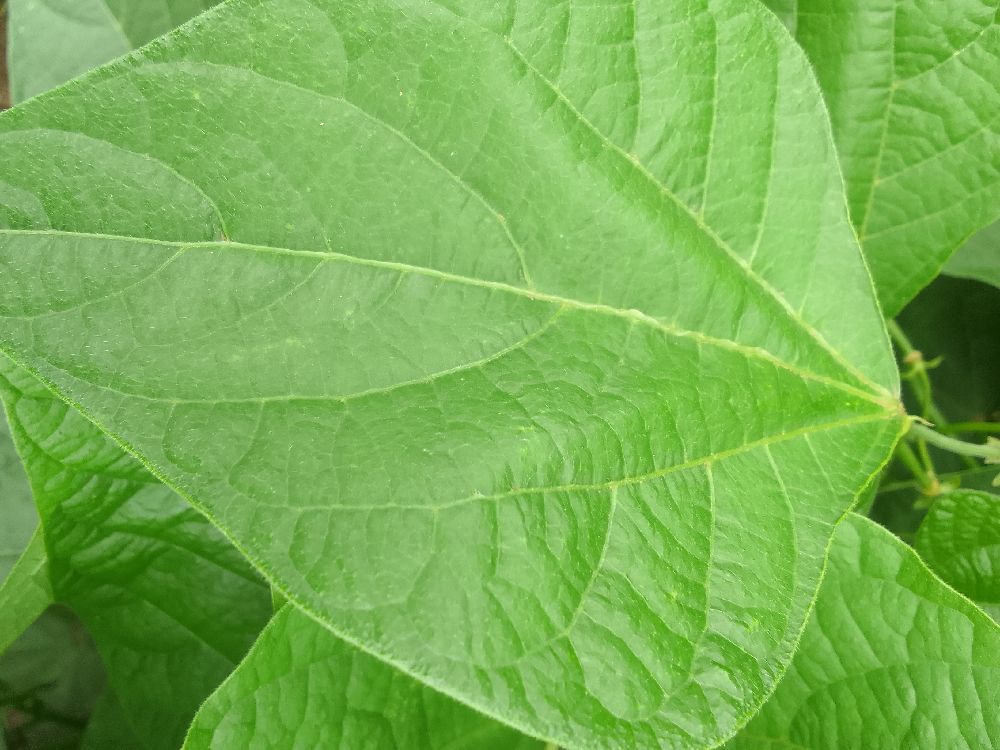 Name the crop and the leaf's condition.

common bean, healthy
